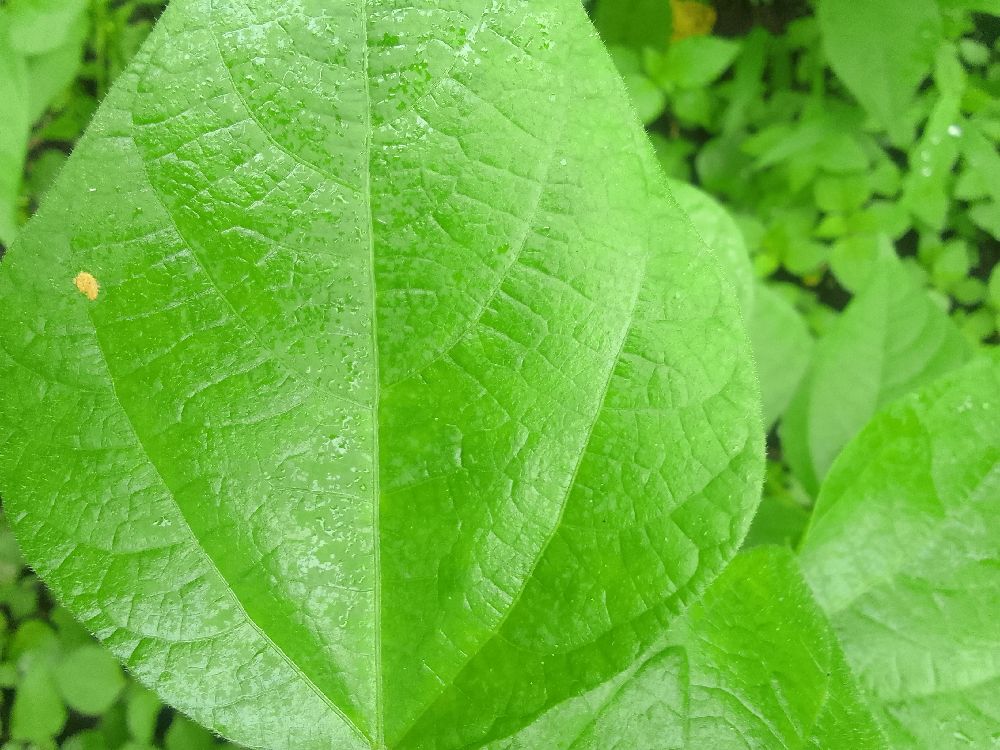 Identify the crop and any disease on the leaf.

common bean, healthy
